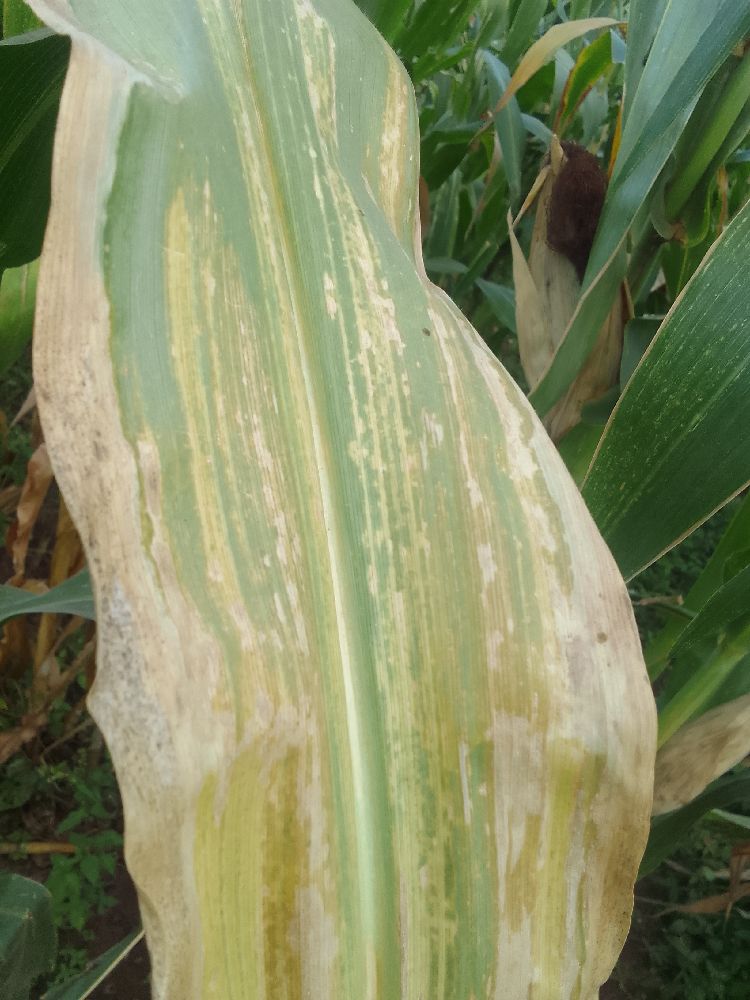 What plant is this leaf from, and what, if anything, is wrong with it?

maize, maize lethal necrosis
